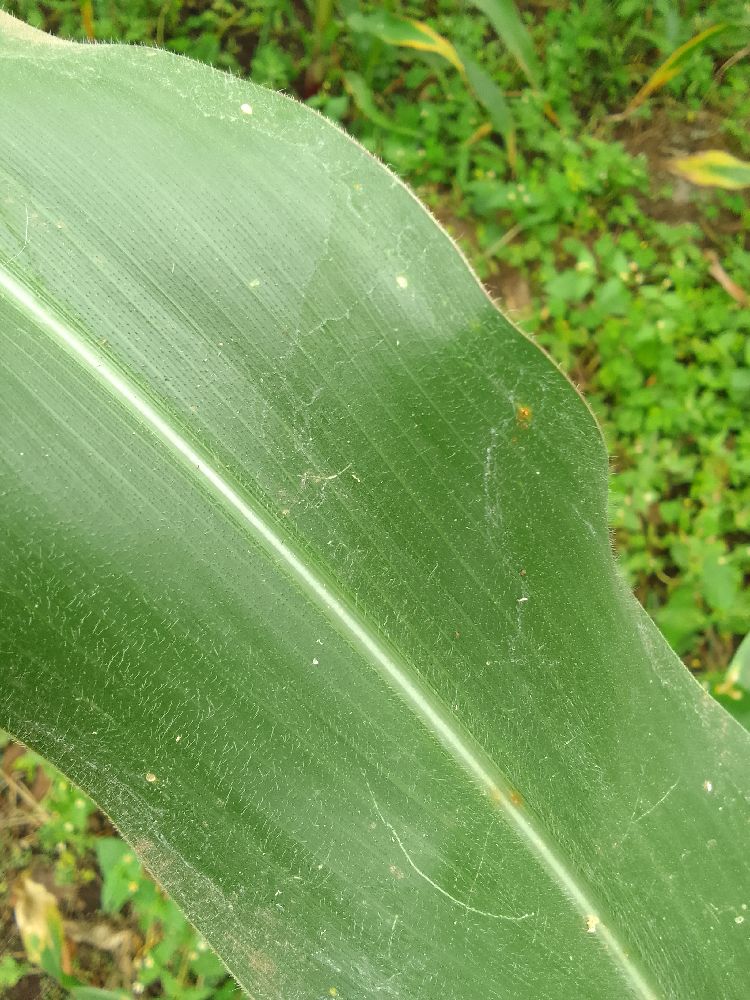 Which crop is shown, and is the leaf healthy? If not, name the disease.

maize, healthy
